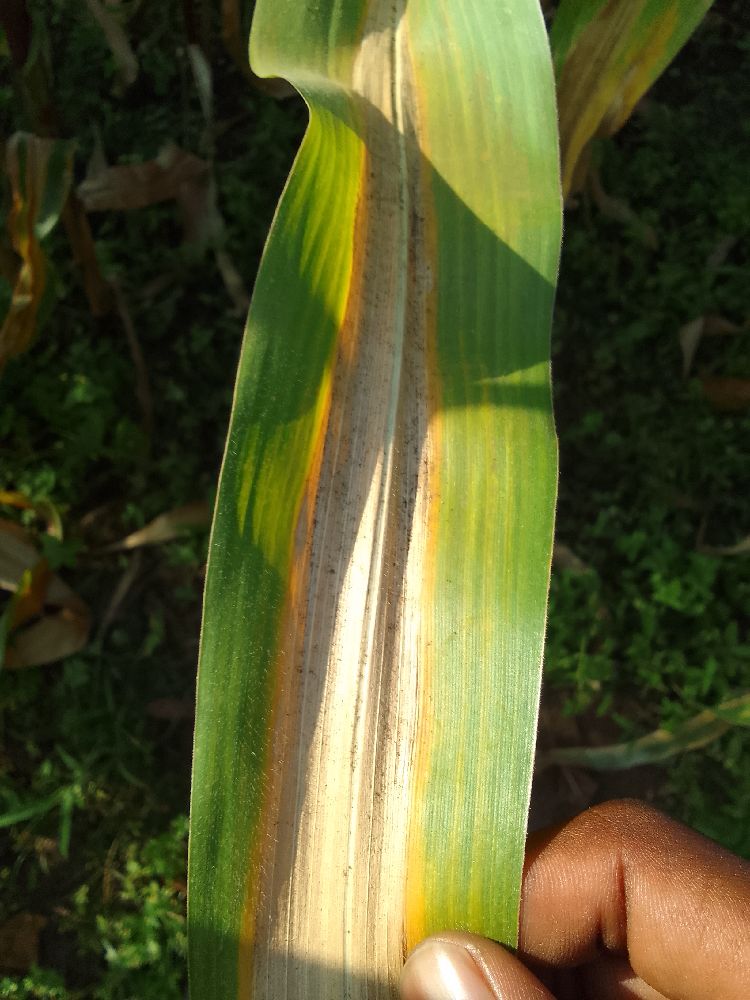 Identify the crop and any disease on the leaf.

maize, maize lethal necrosis
